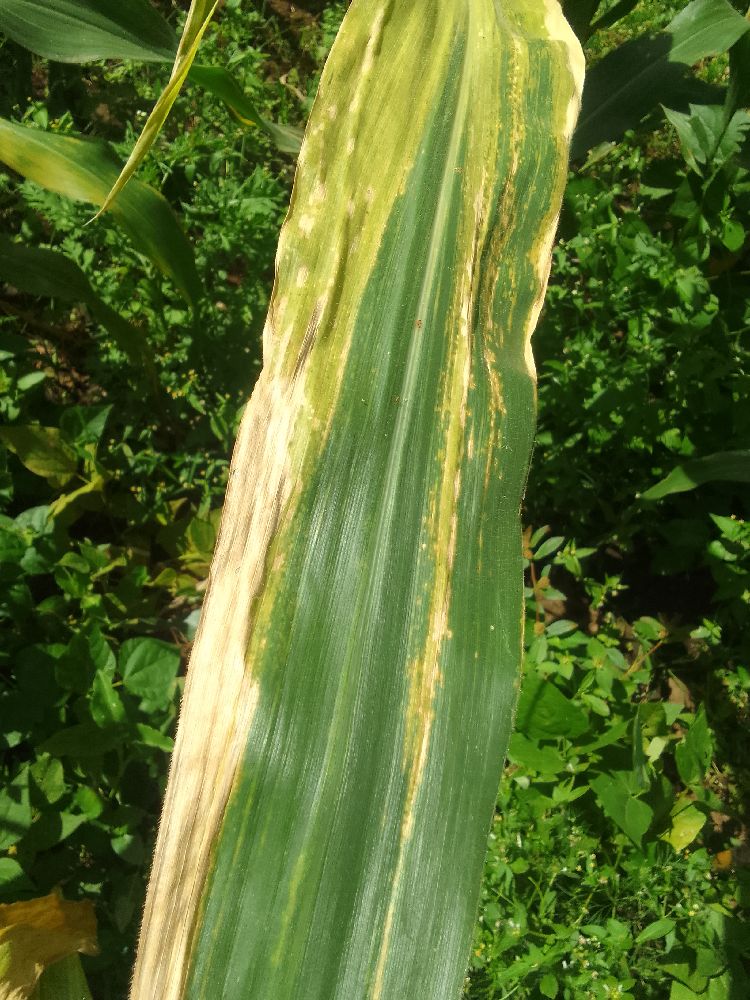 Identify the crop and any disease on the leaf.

maize, maize lethal necrosis
